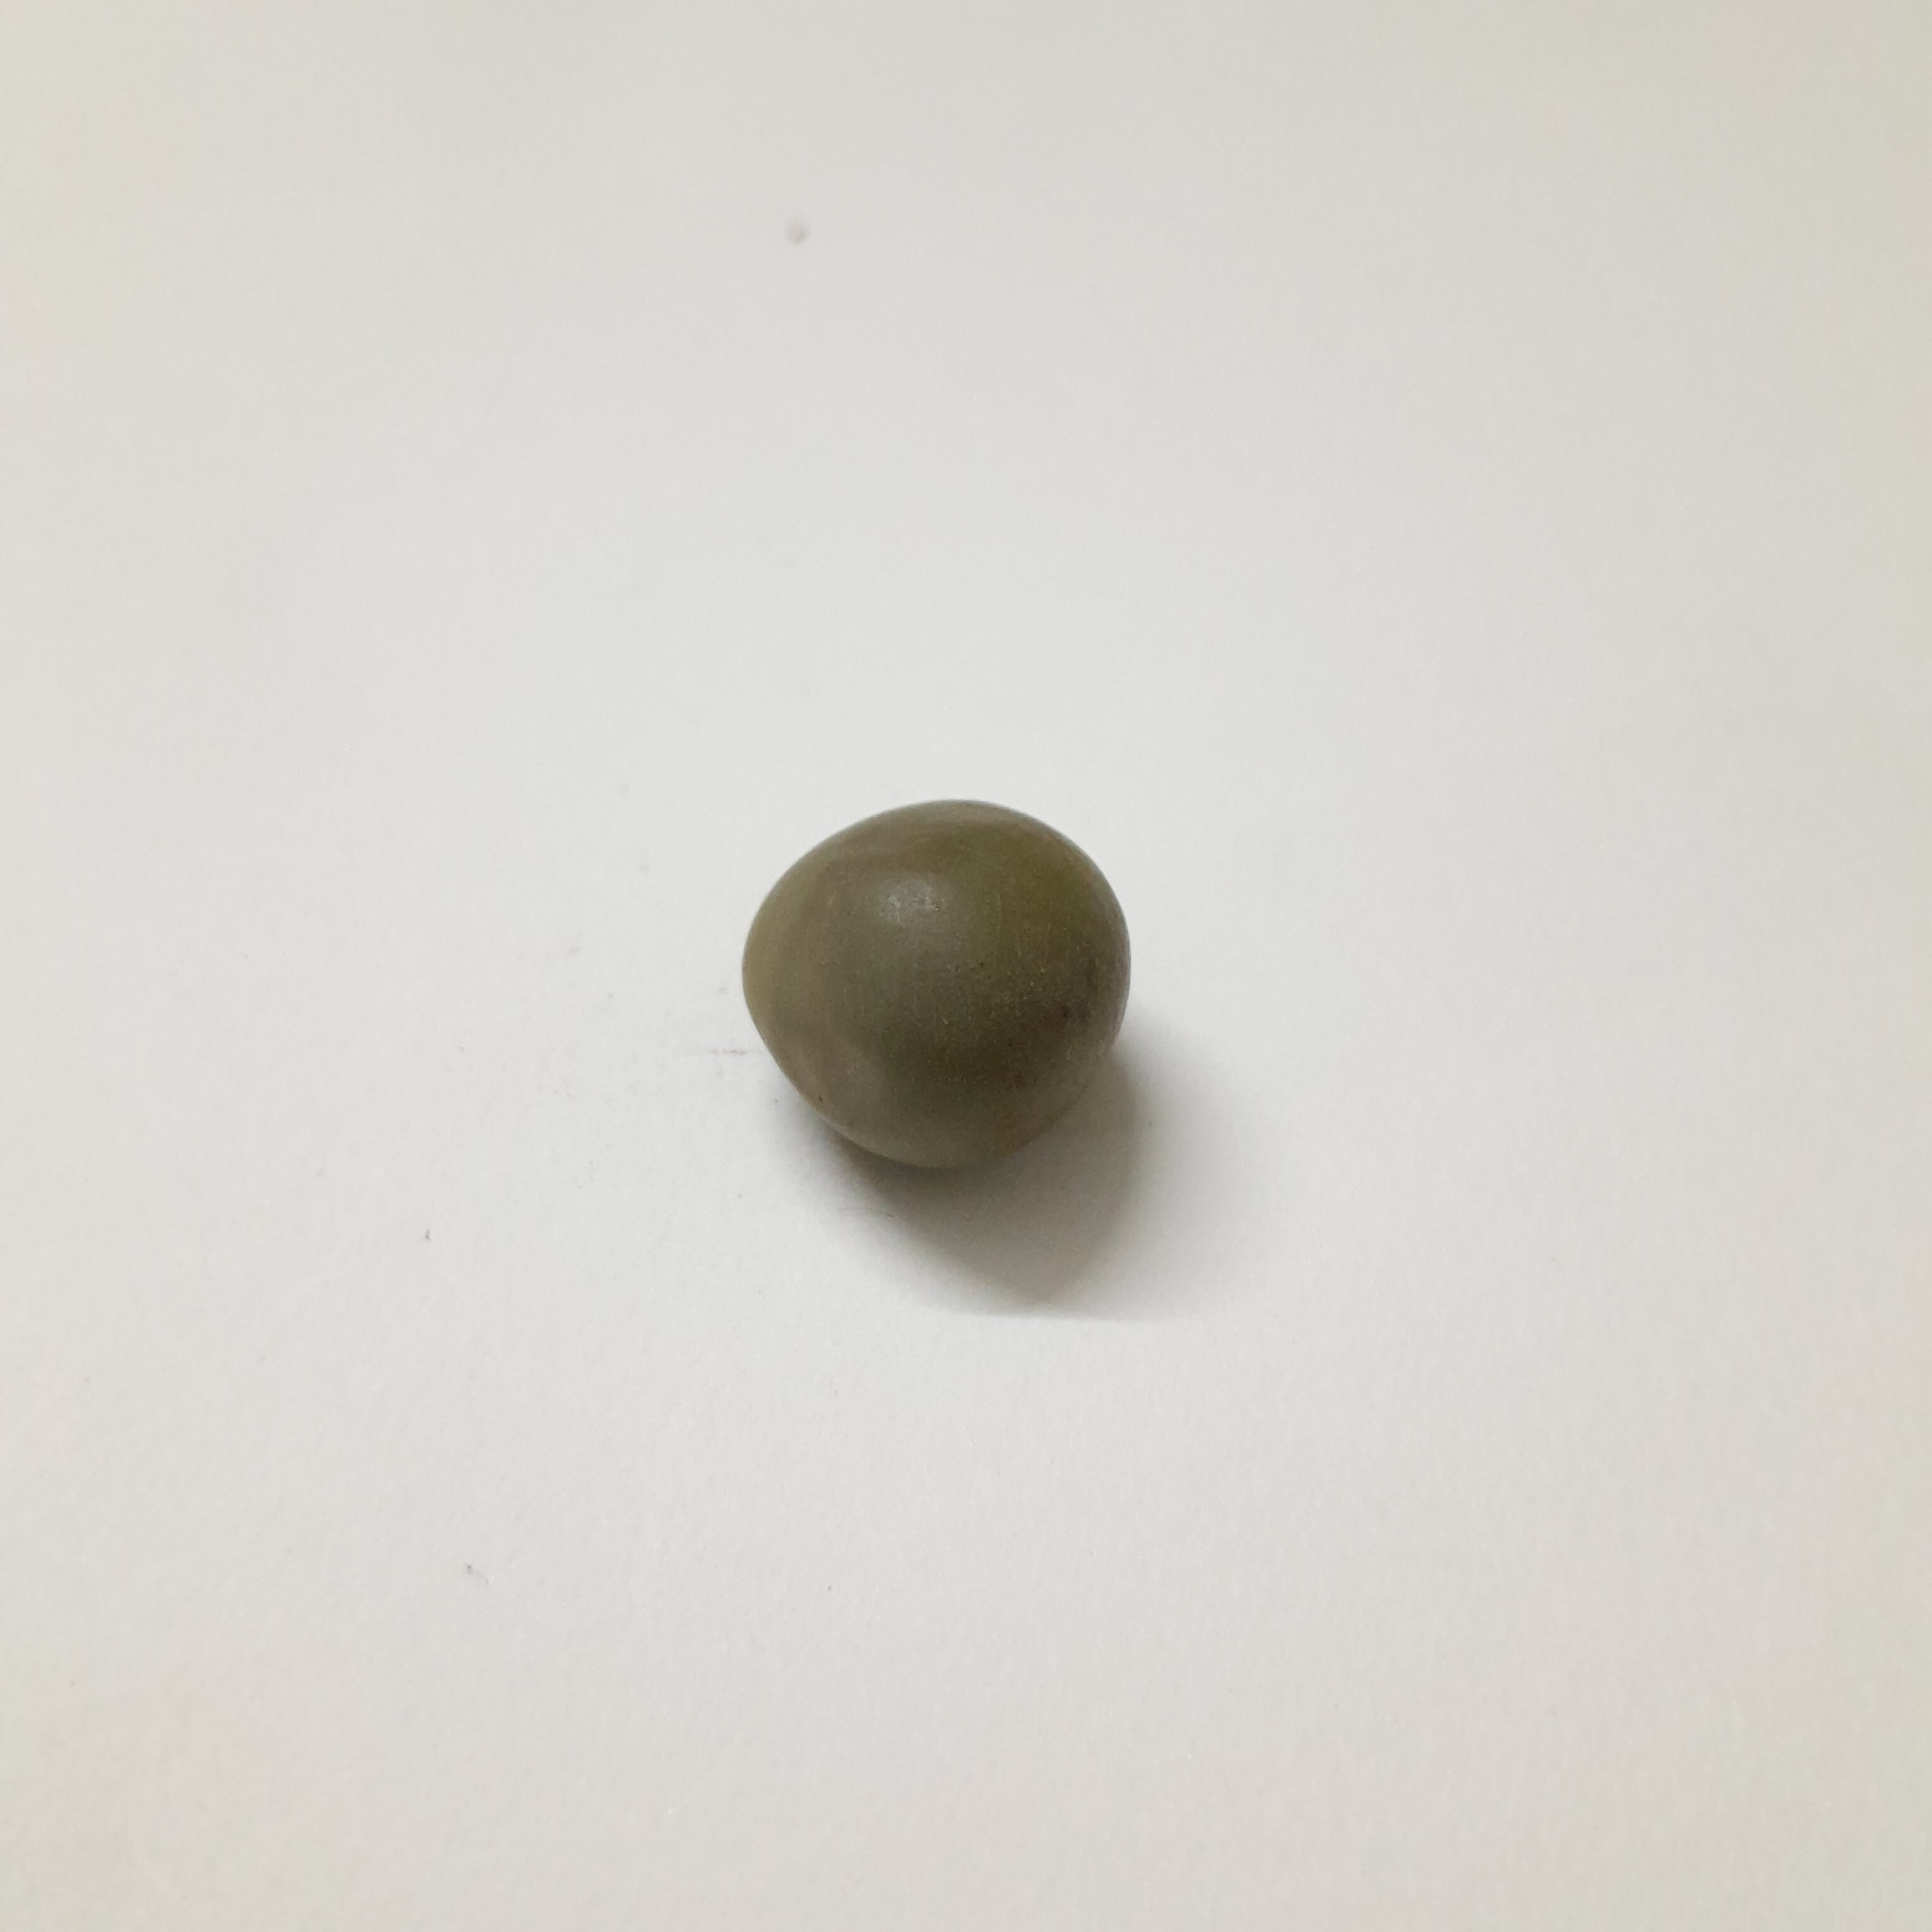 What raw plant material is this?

sagargota
